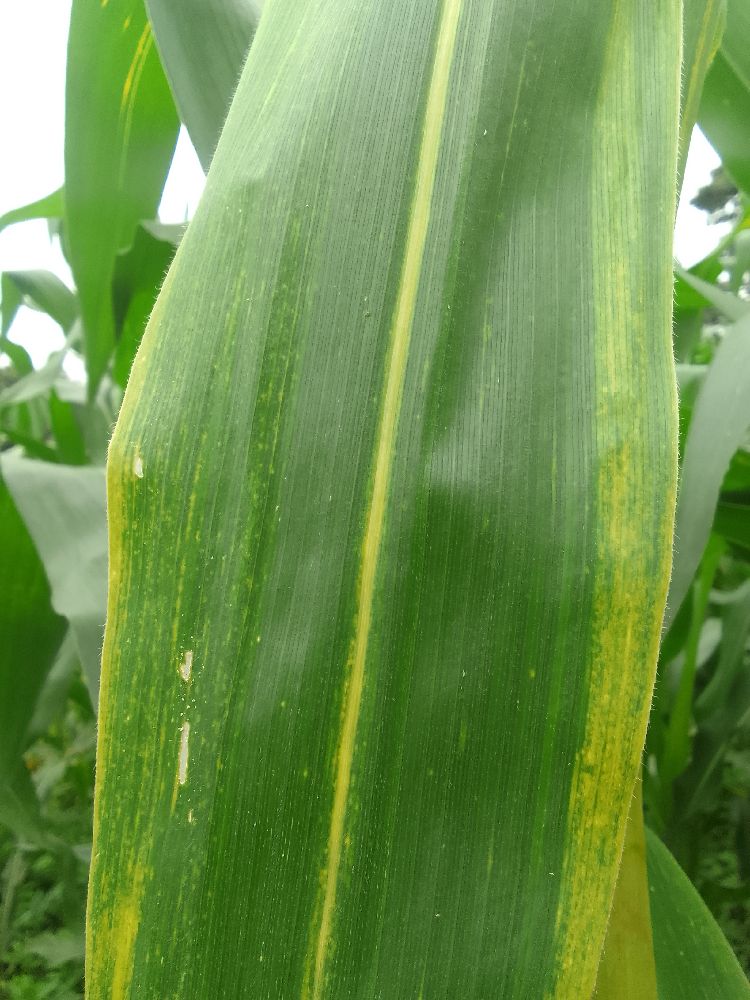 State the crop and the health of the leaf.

maize, maize lethal necrosis
